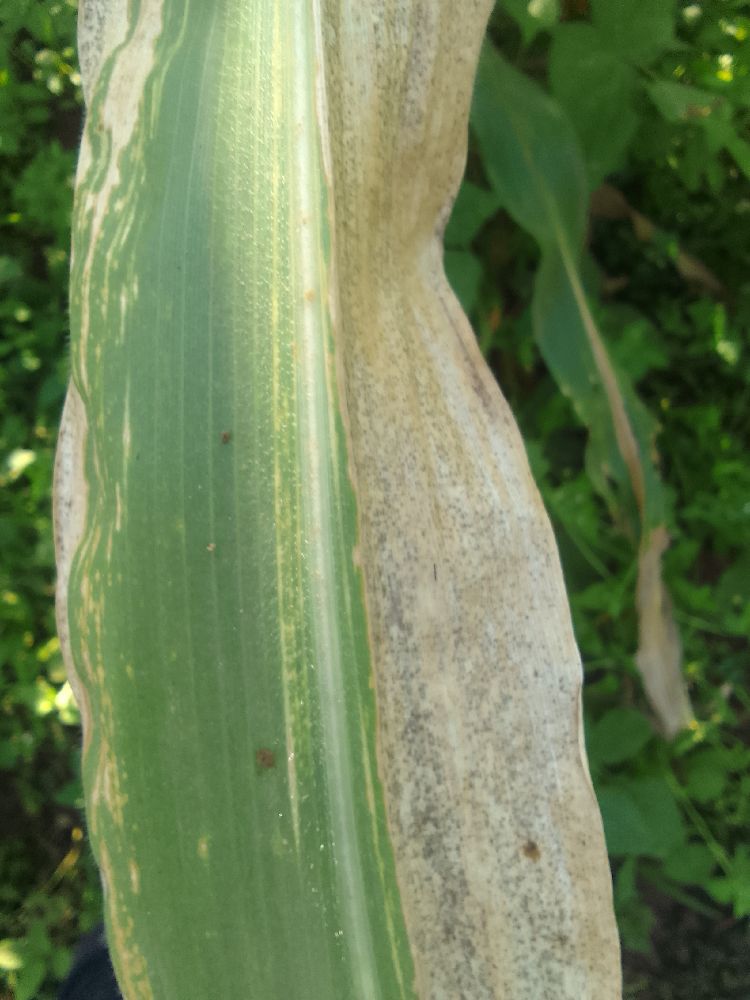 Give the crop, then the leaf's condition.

maize, maize lethal necrosis
